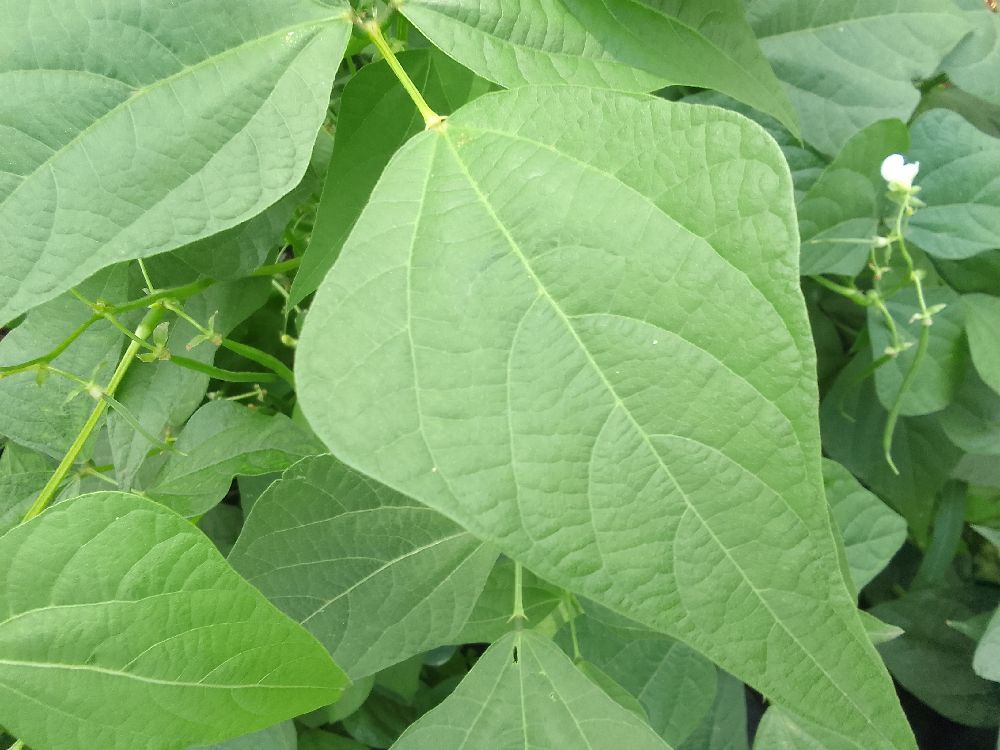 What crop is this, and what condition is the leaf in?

common bean, healthy
